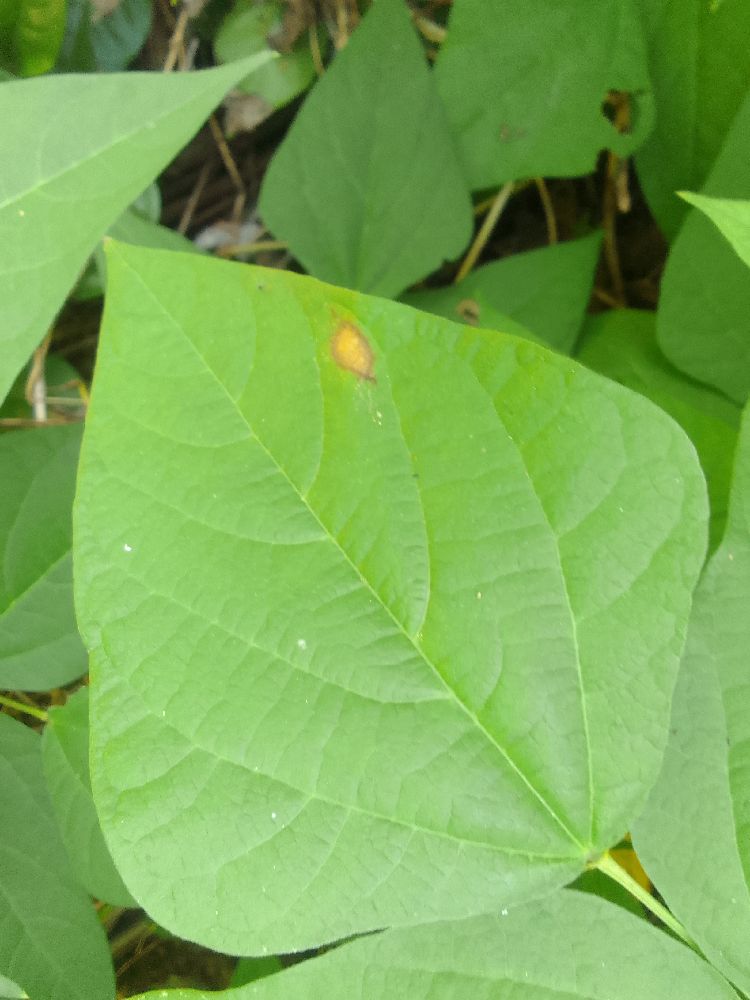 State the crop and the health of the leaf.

common bean, healthy
